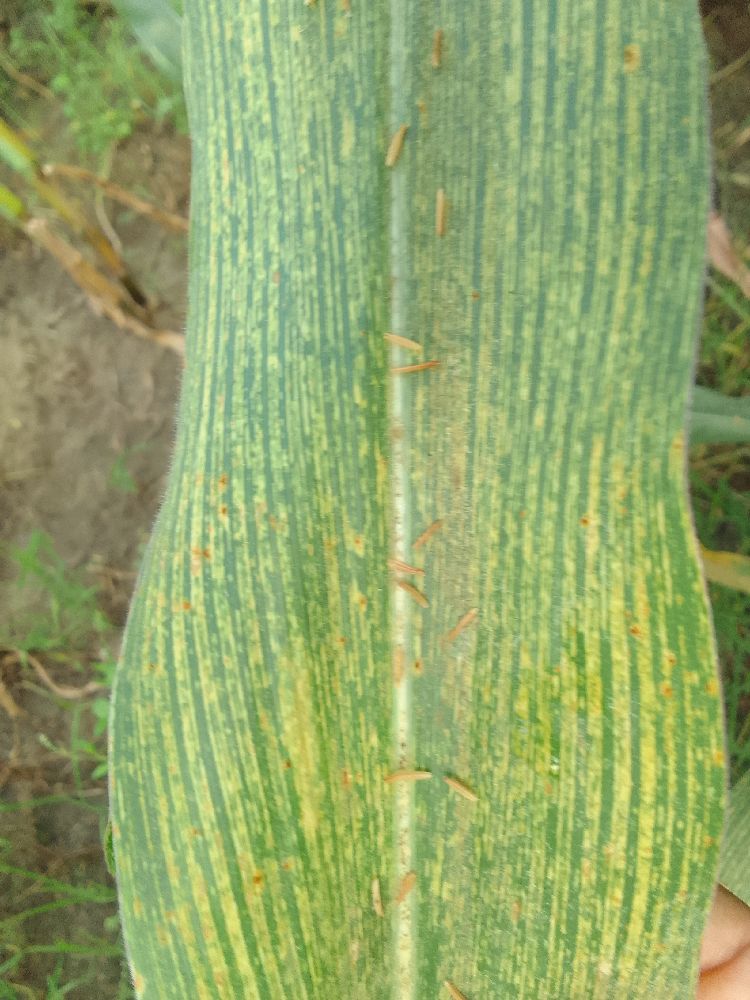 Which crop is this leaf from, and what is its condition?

maize, maize streak virus
